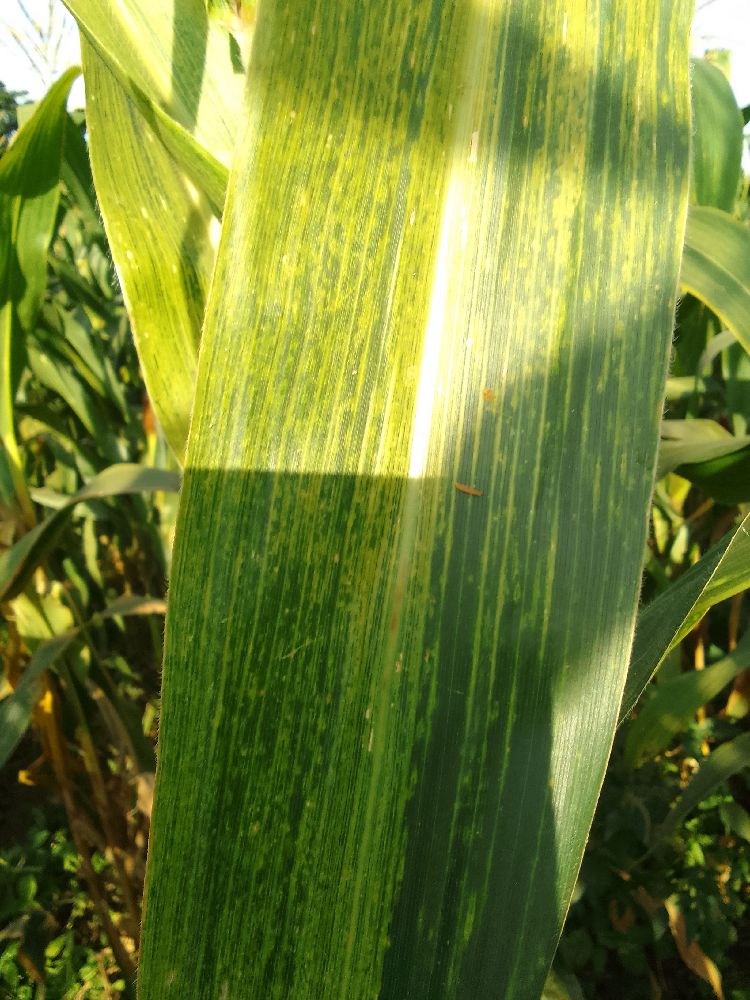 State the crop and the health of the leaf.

maize, maize lethal necrosis
